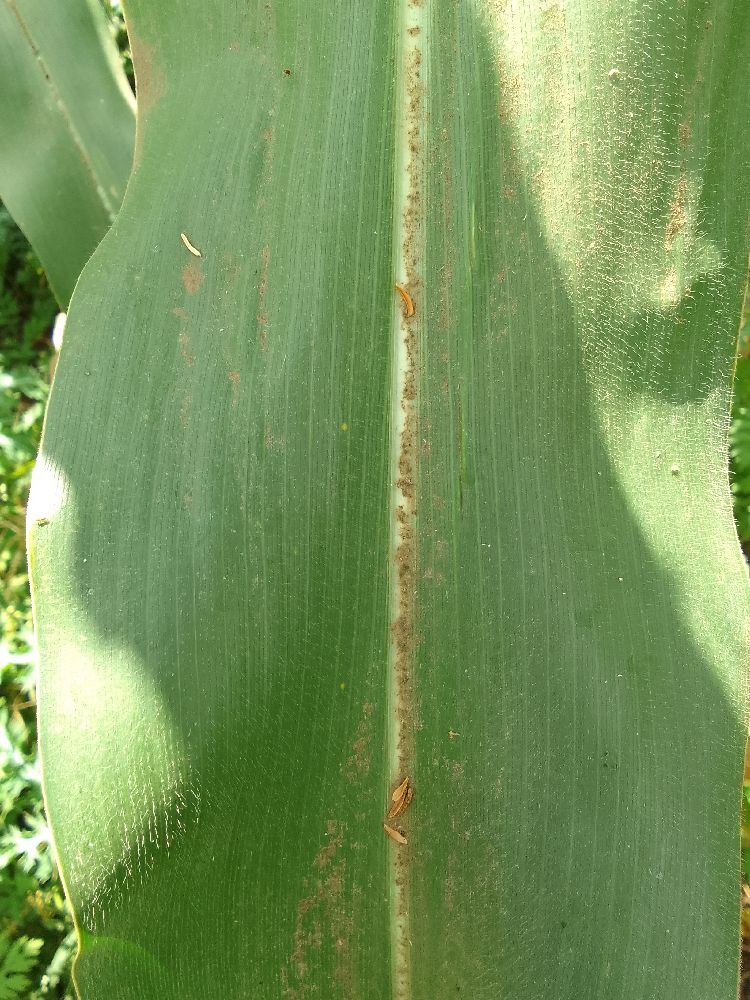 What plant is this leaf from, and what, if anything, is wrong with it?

maize, healthy
